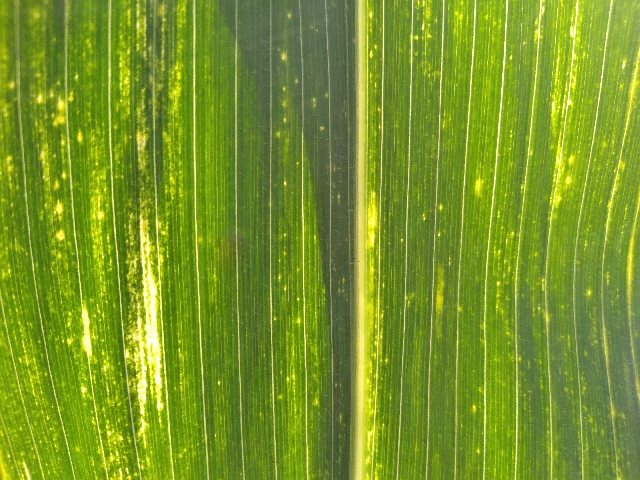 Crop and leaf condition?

maize, maize lethal necrosis
